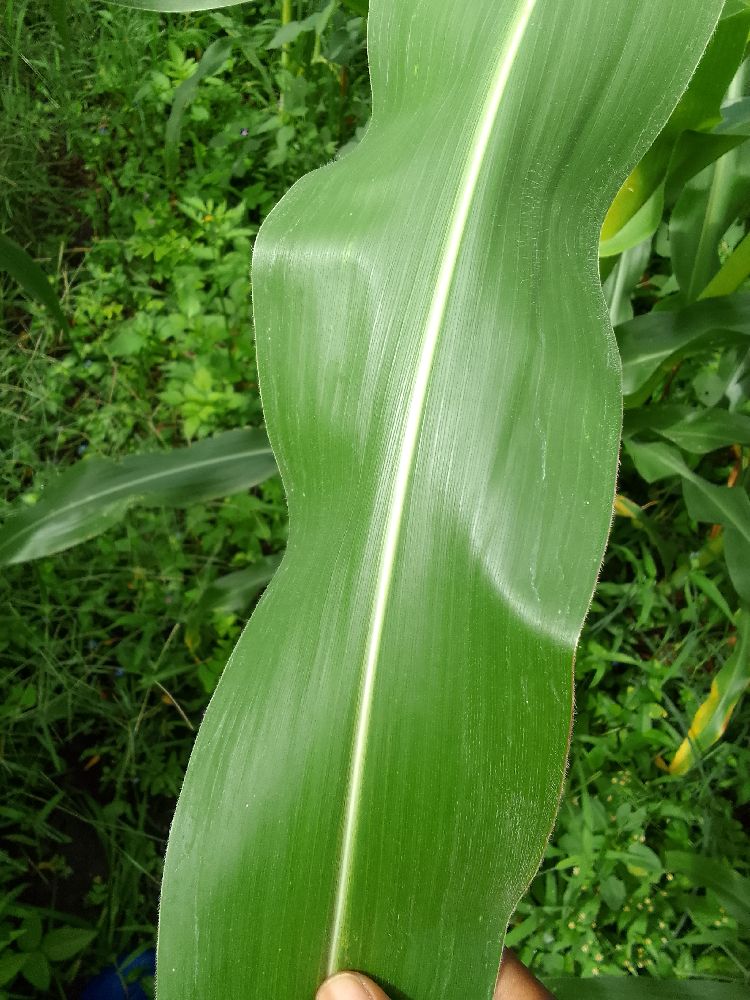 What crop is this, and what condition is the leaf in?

maize, healthy
